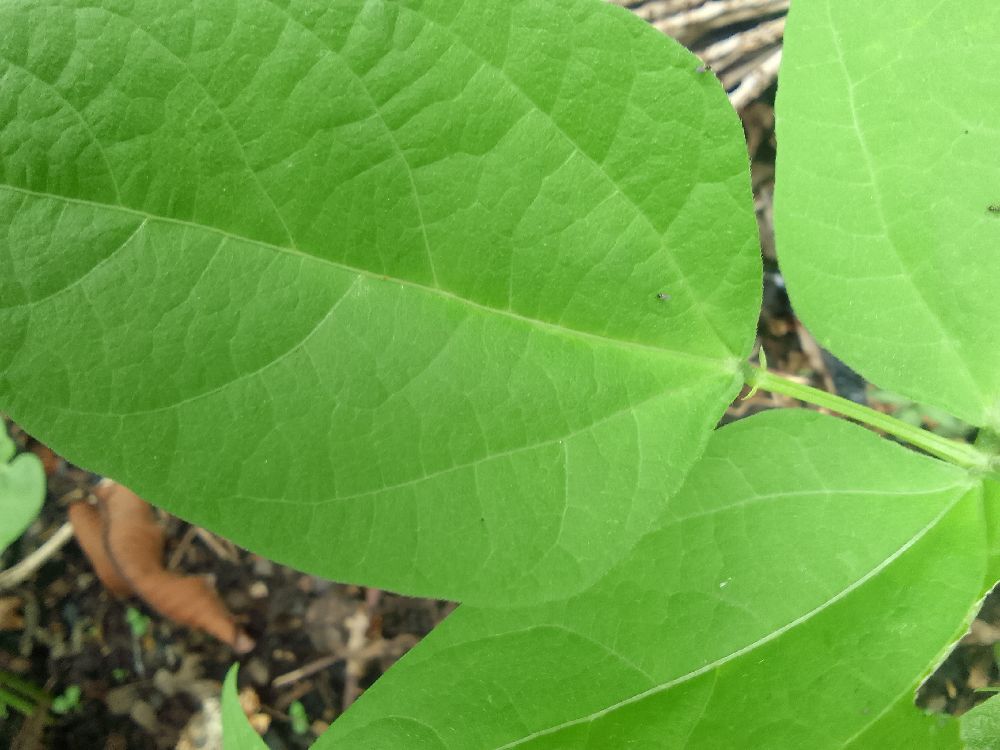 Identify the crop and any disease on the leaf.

common bean, healthy
